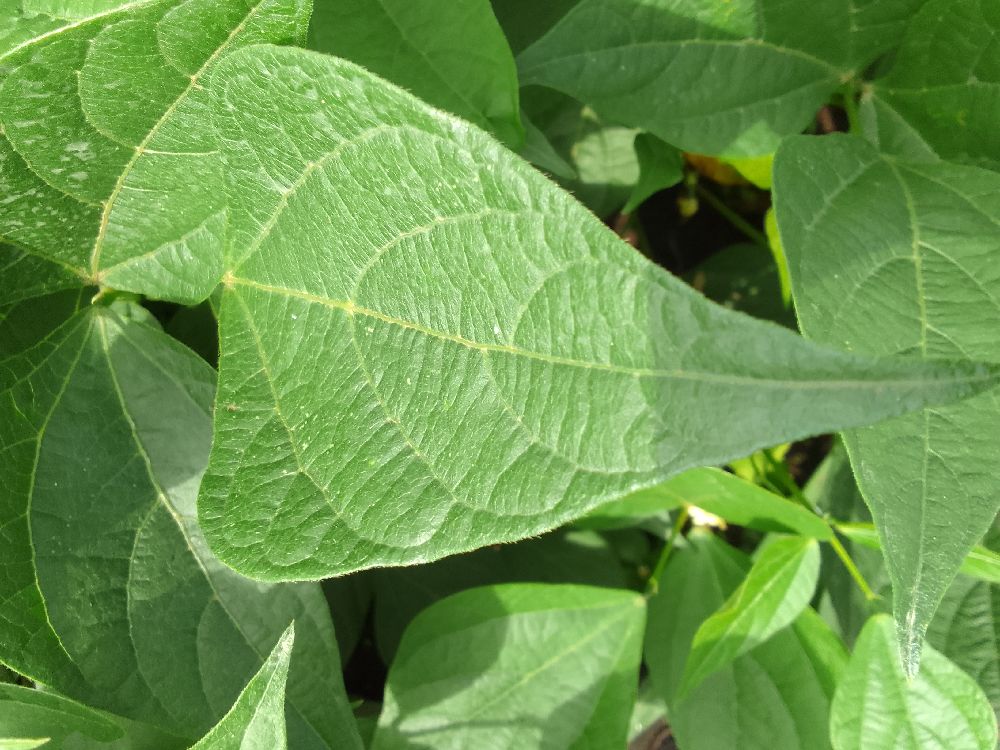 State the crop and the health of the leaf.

common bean, healthy
